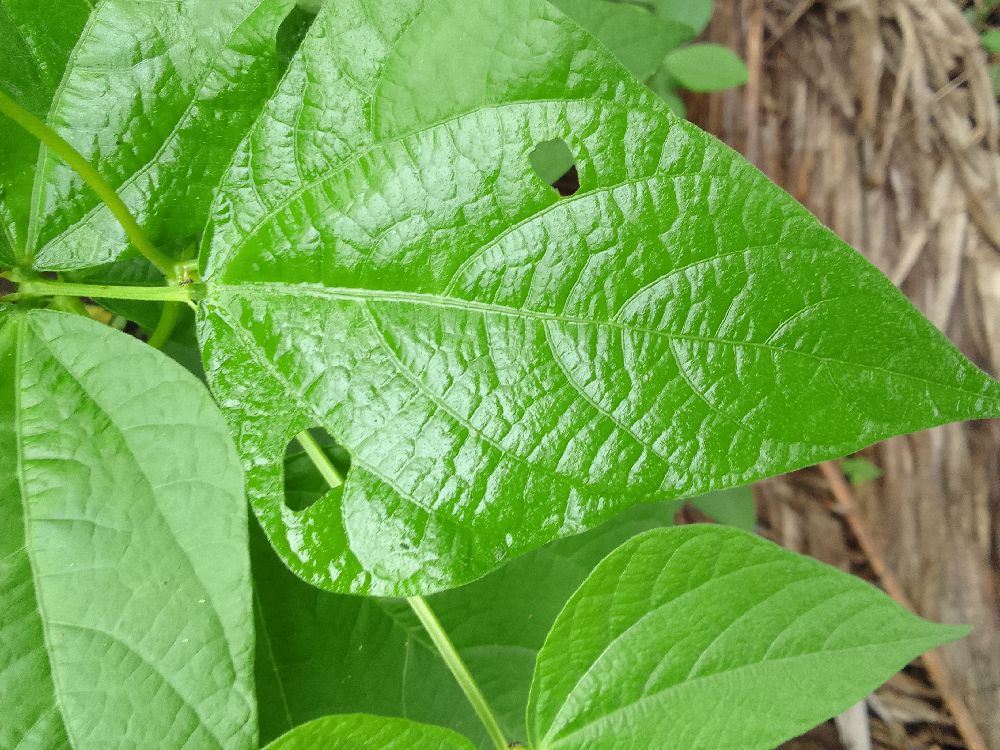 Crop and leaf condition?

common bean, healthy
